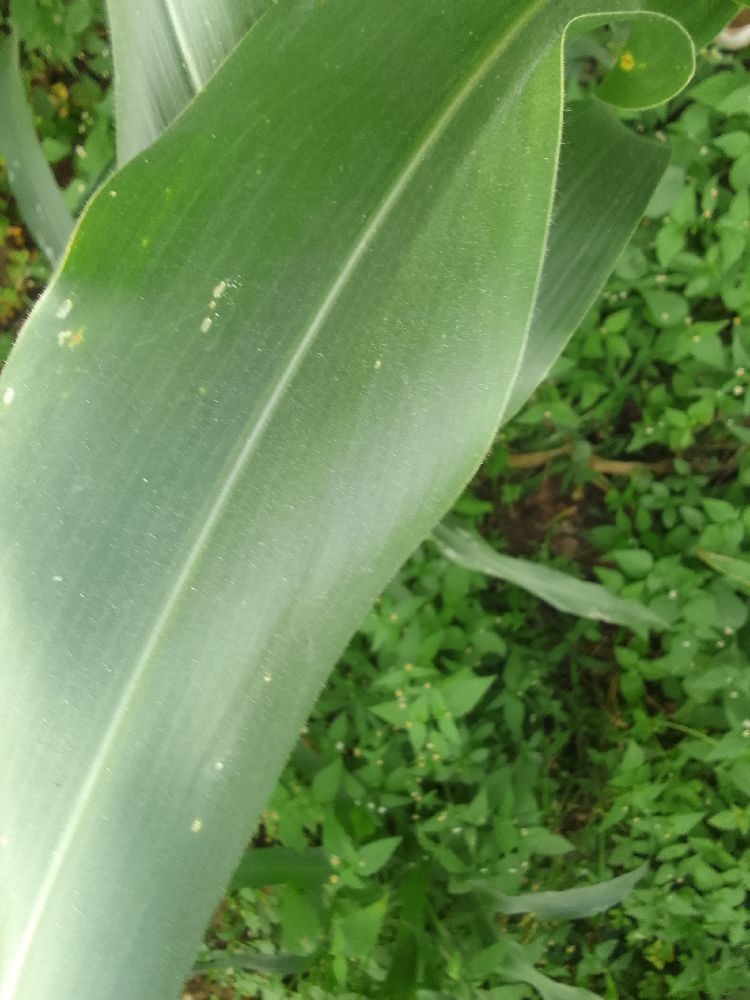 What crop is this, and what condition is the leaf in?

maize, healthy
